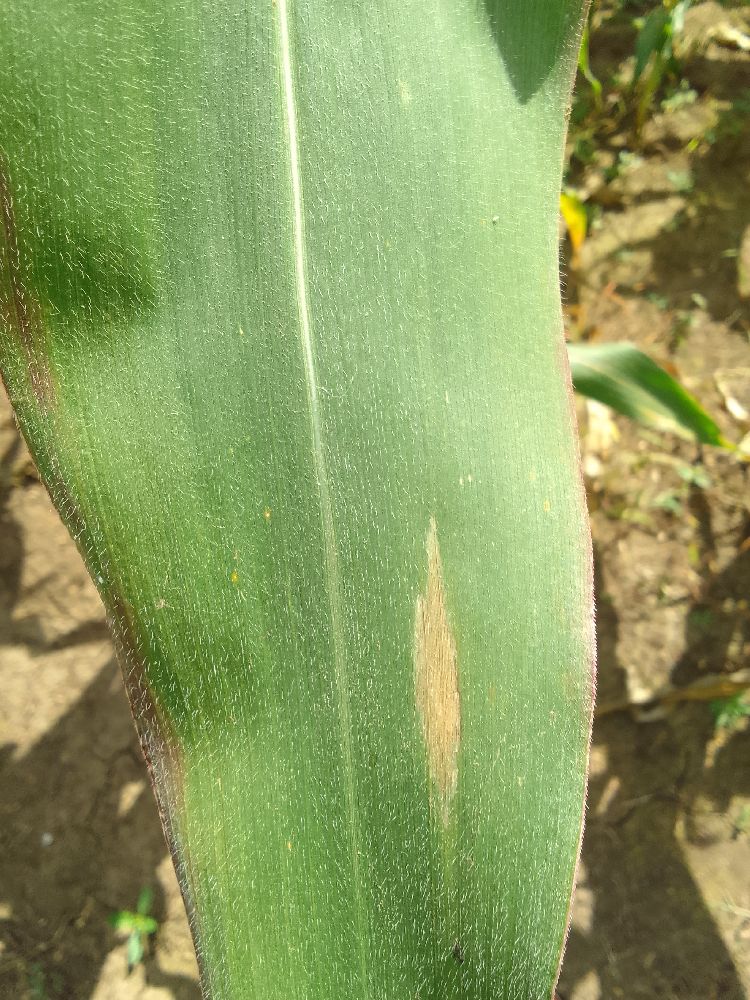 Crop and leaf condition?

maize, healthy
